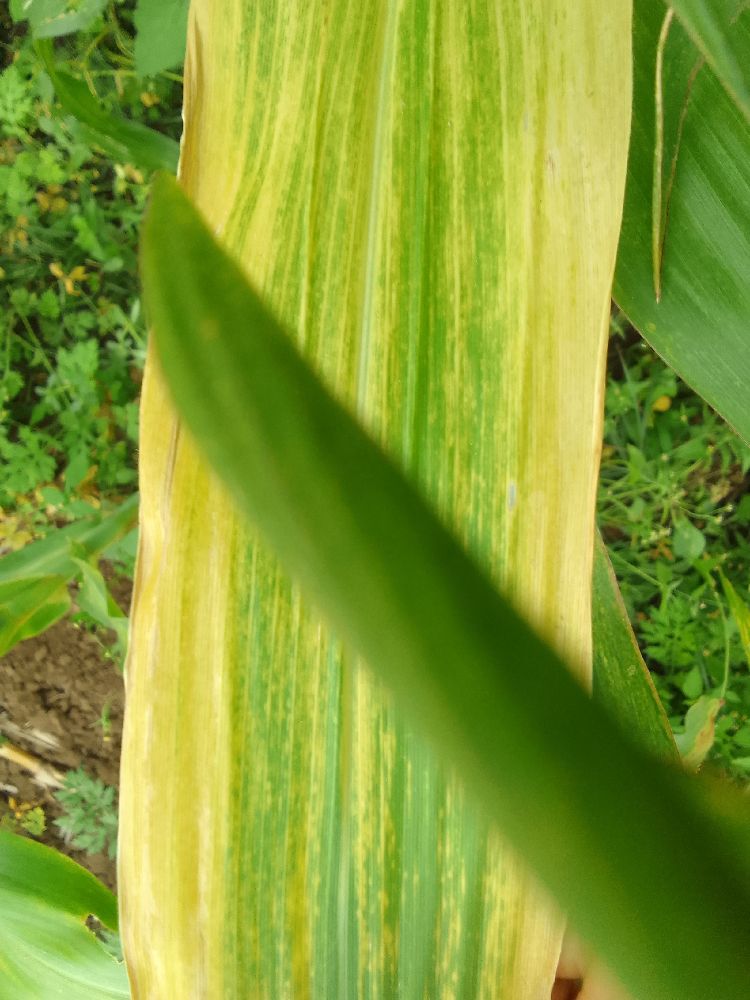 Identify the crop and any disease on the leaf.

maize, maize lethal necrosis
